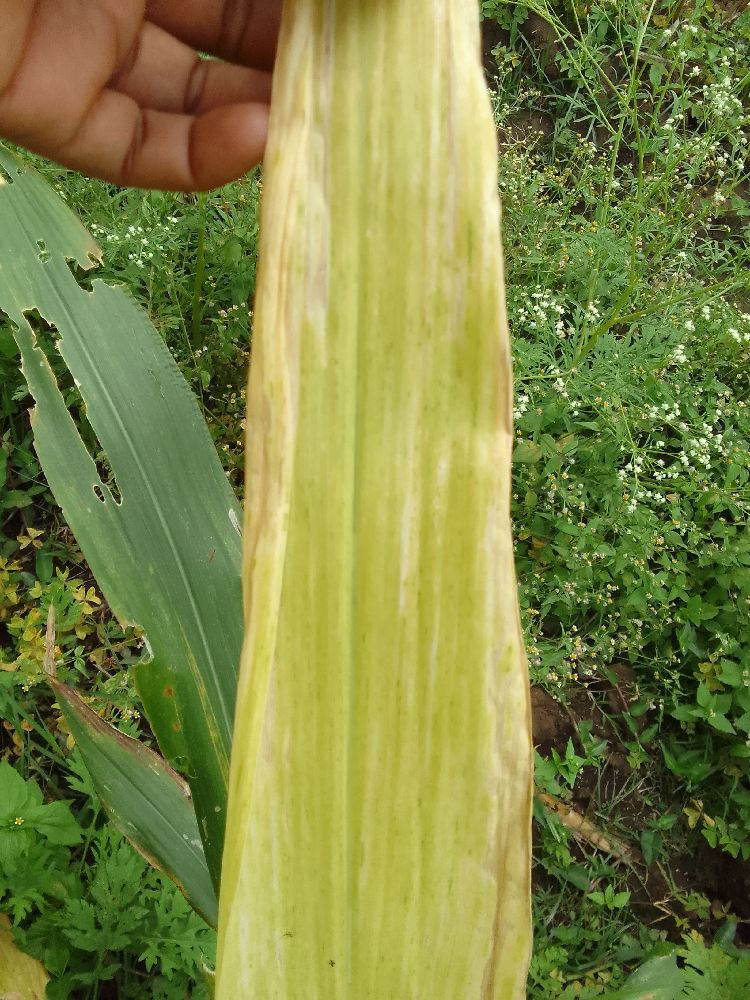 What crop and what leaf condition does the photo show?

maize, maize lethal necrosis
